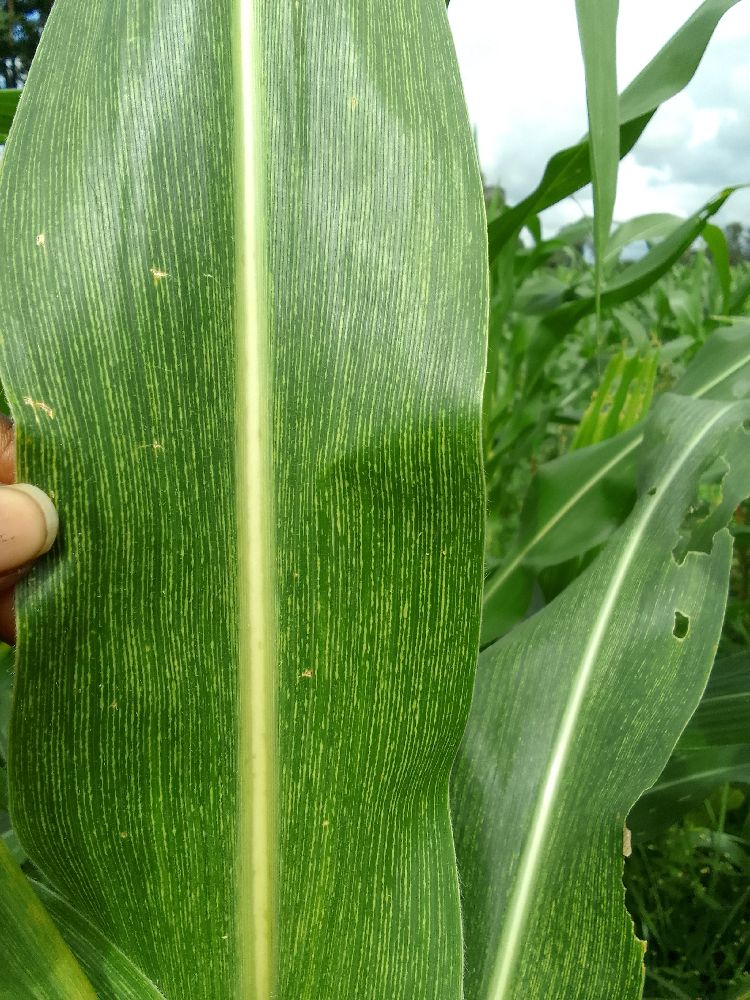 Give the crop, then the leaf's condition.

maize, maize streak virus
